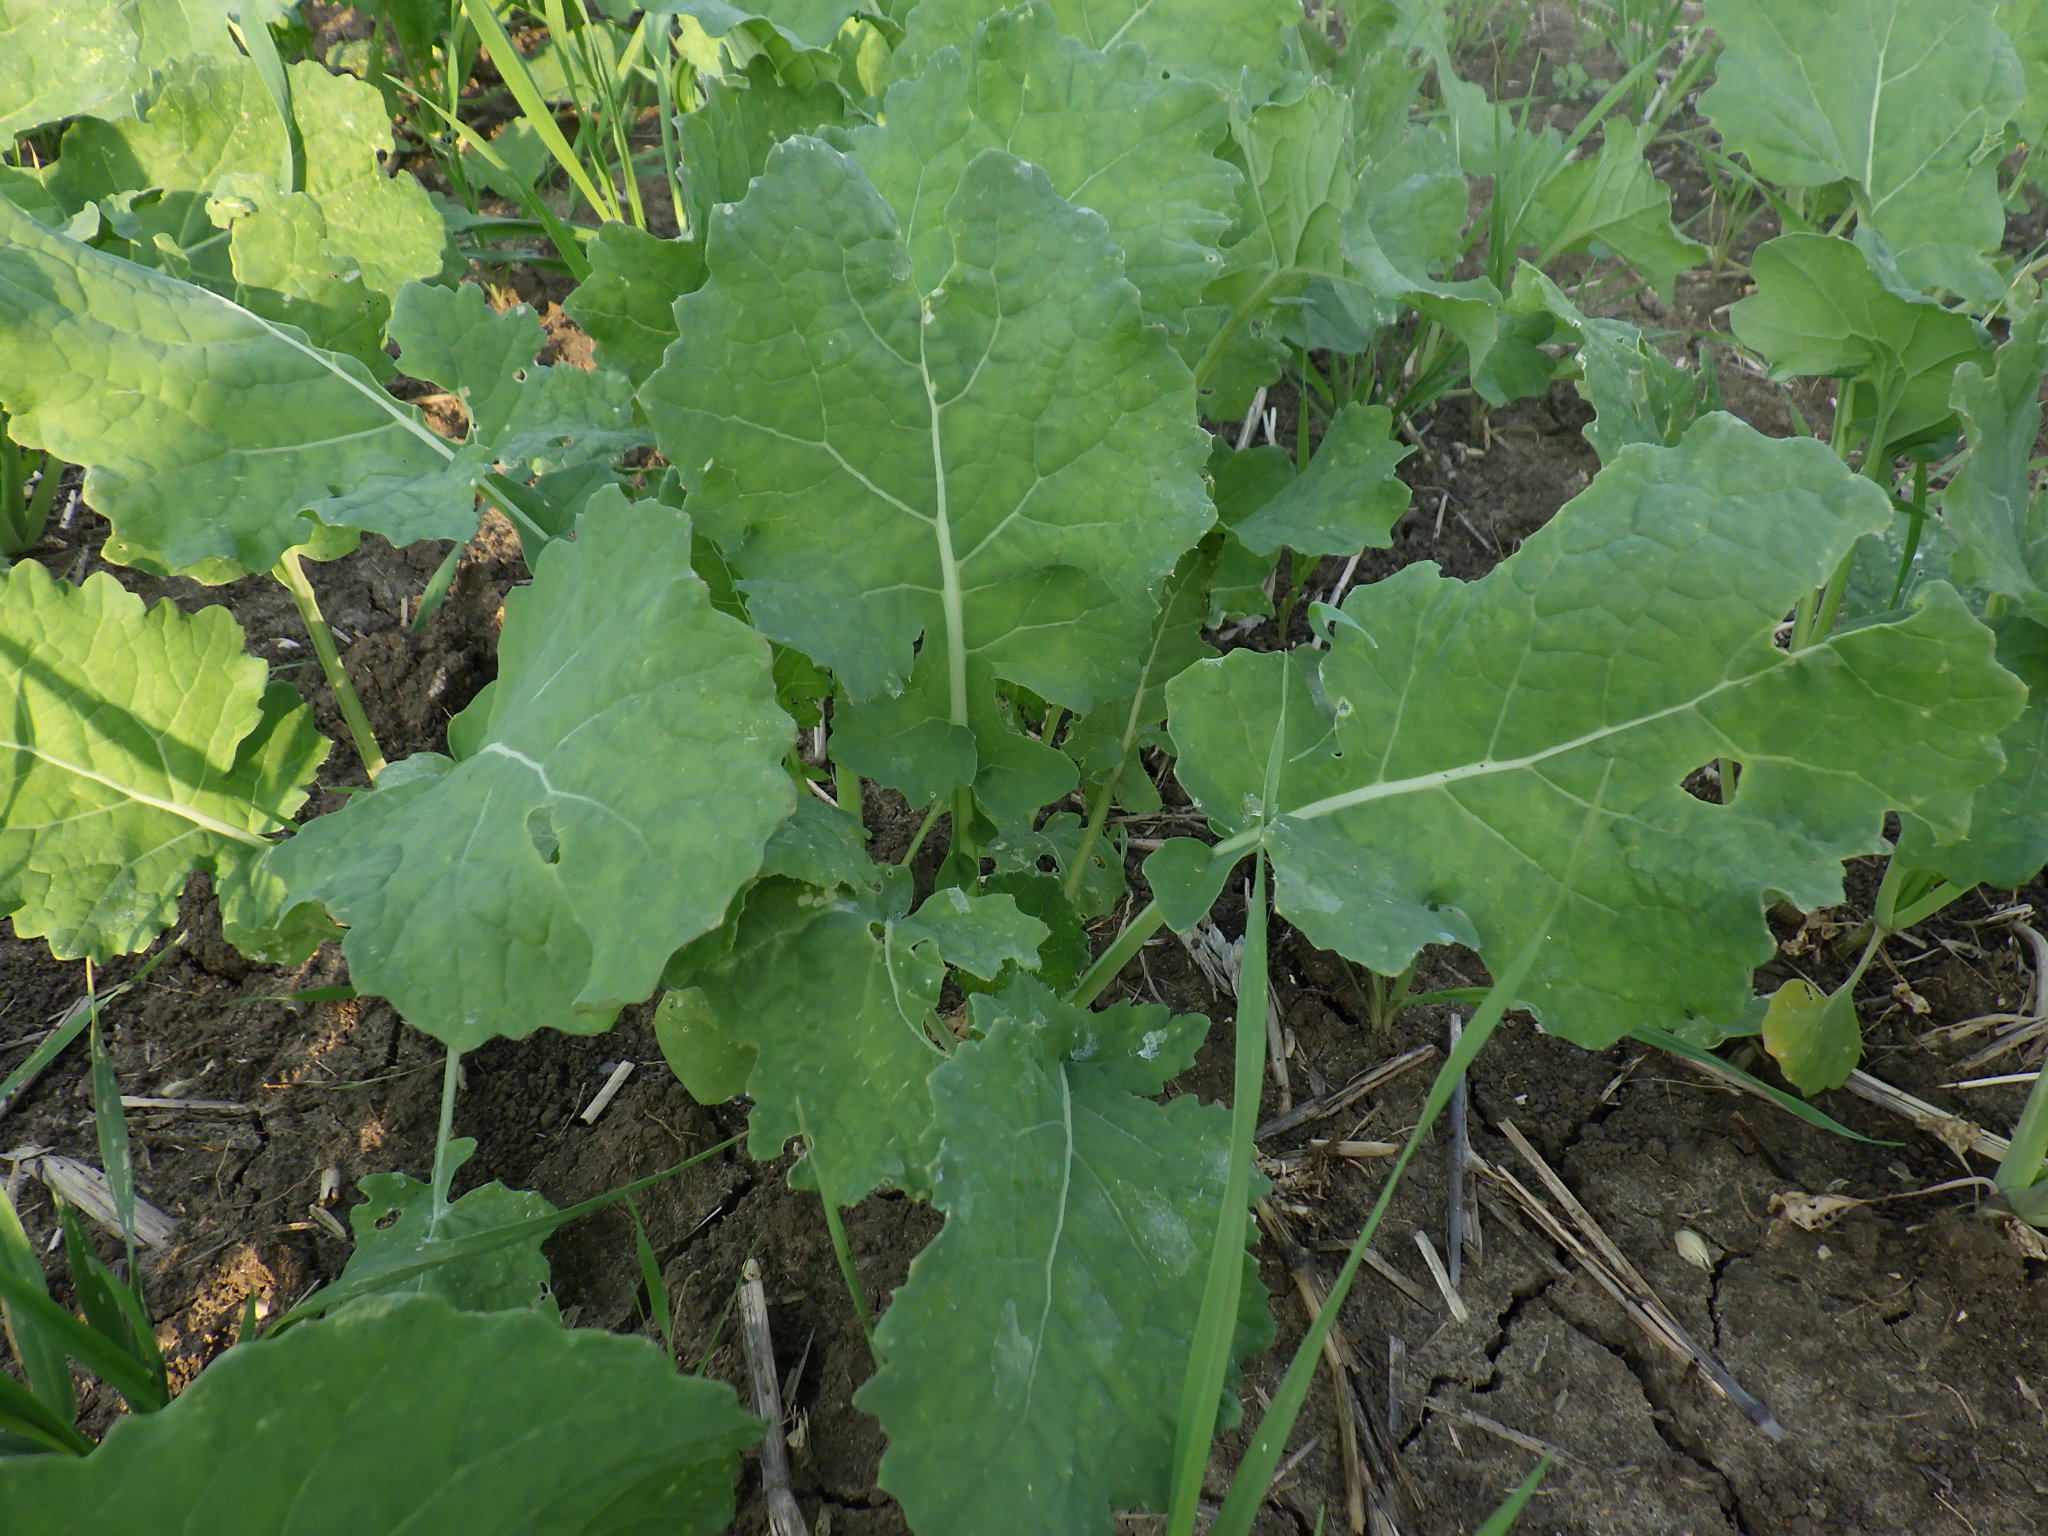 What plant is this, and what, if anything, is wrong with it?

cauliflower, phytophagous
